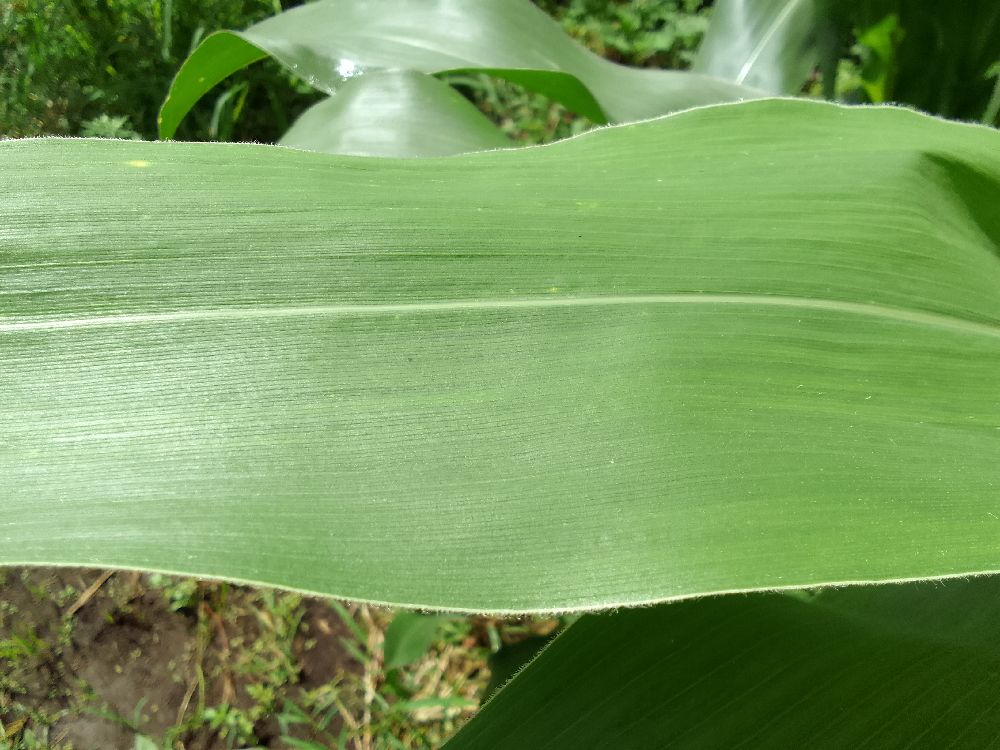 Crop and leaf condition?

maize, healthy
